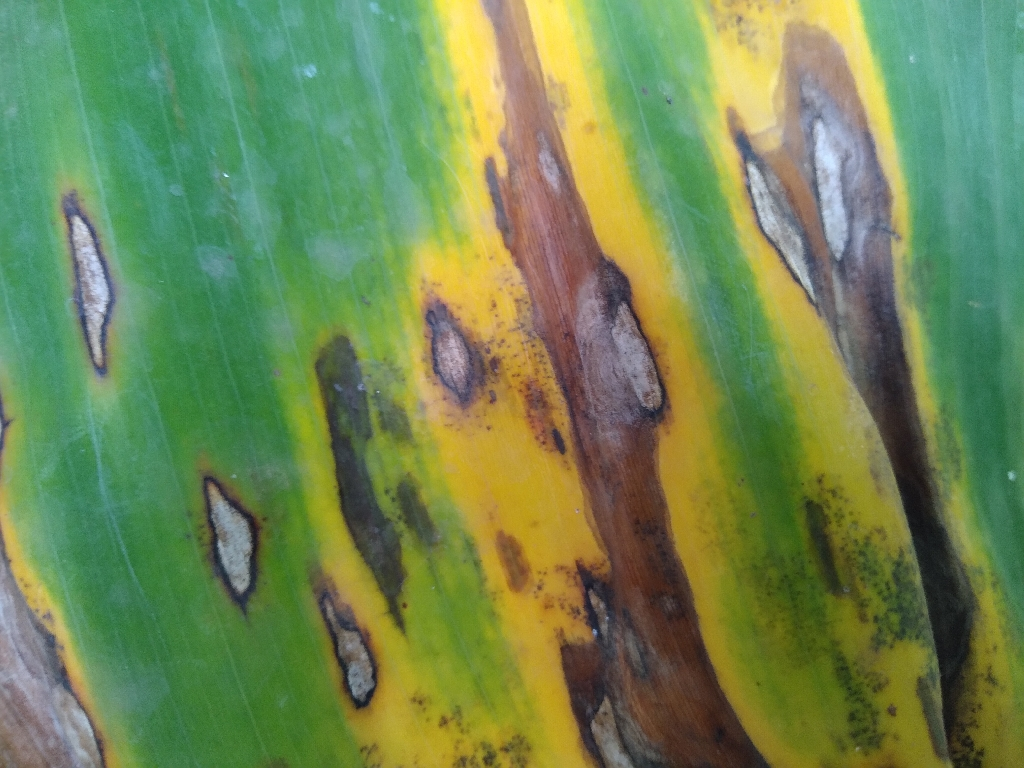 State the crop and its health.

banana, black sigatoka
